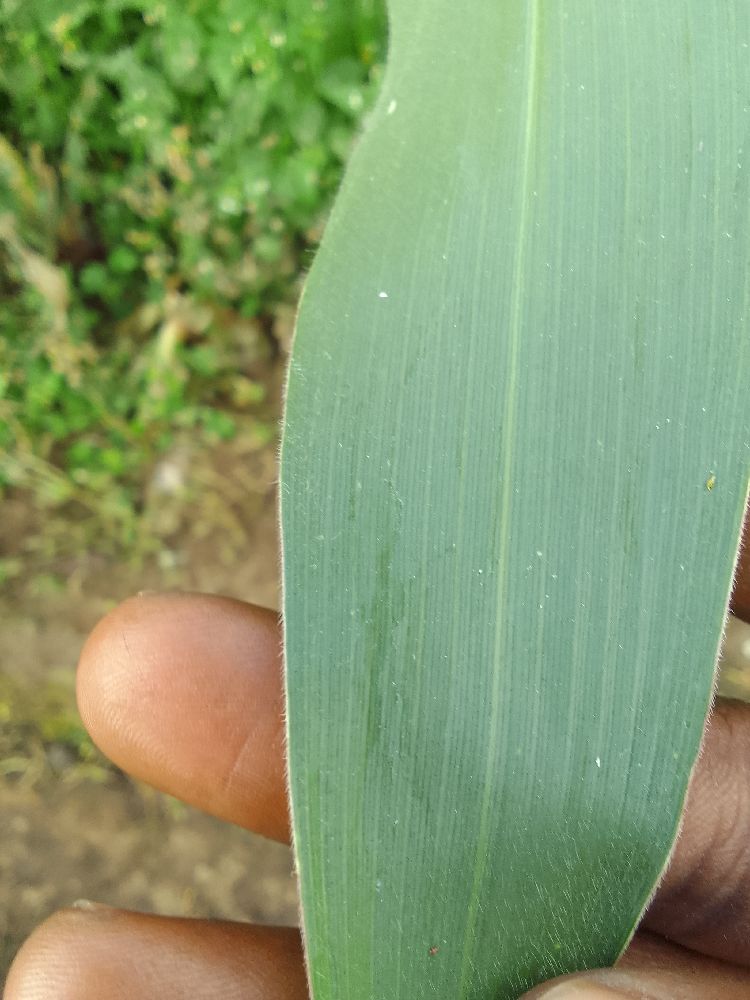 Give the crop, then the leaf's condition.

maize, healthy
